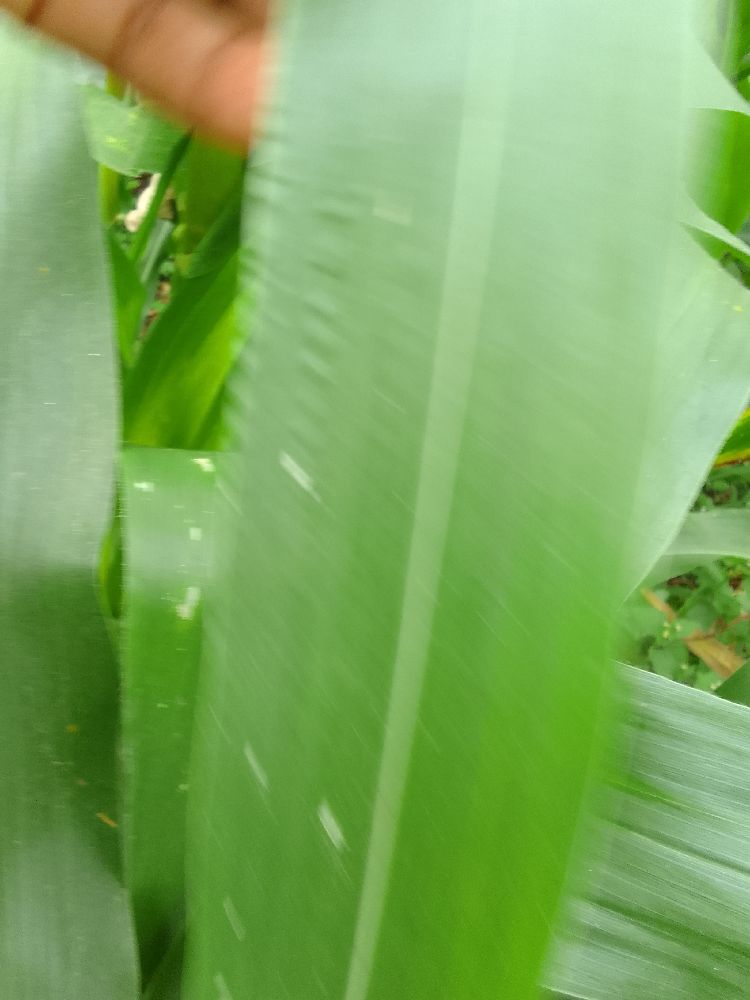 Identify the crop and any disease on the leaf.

maize, healthy
